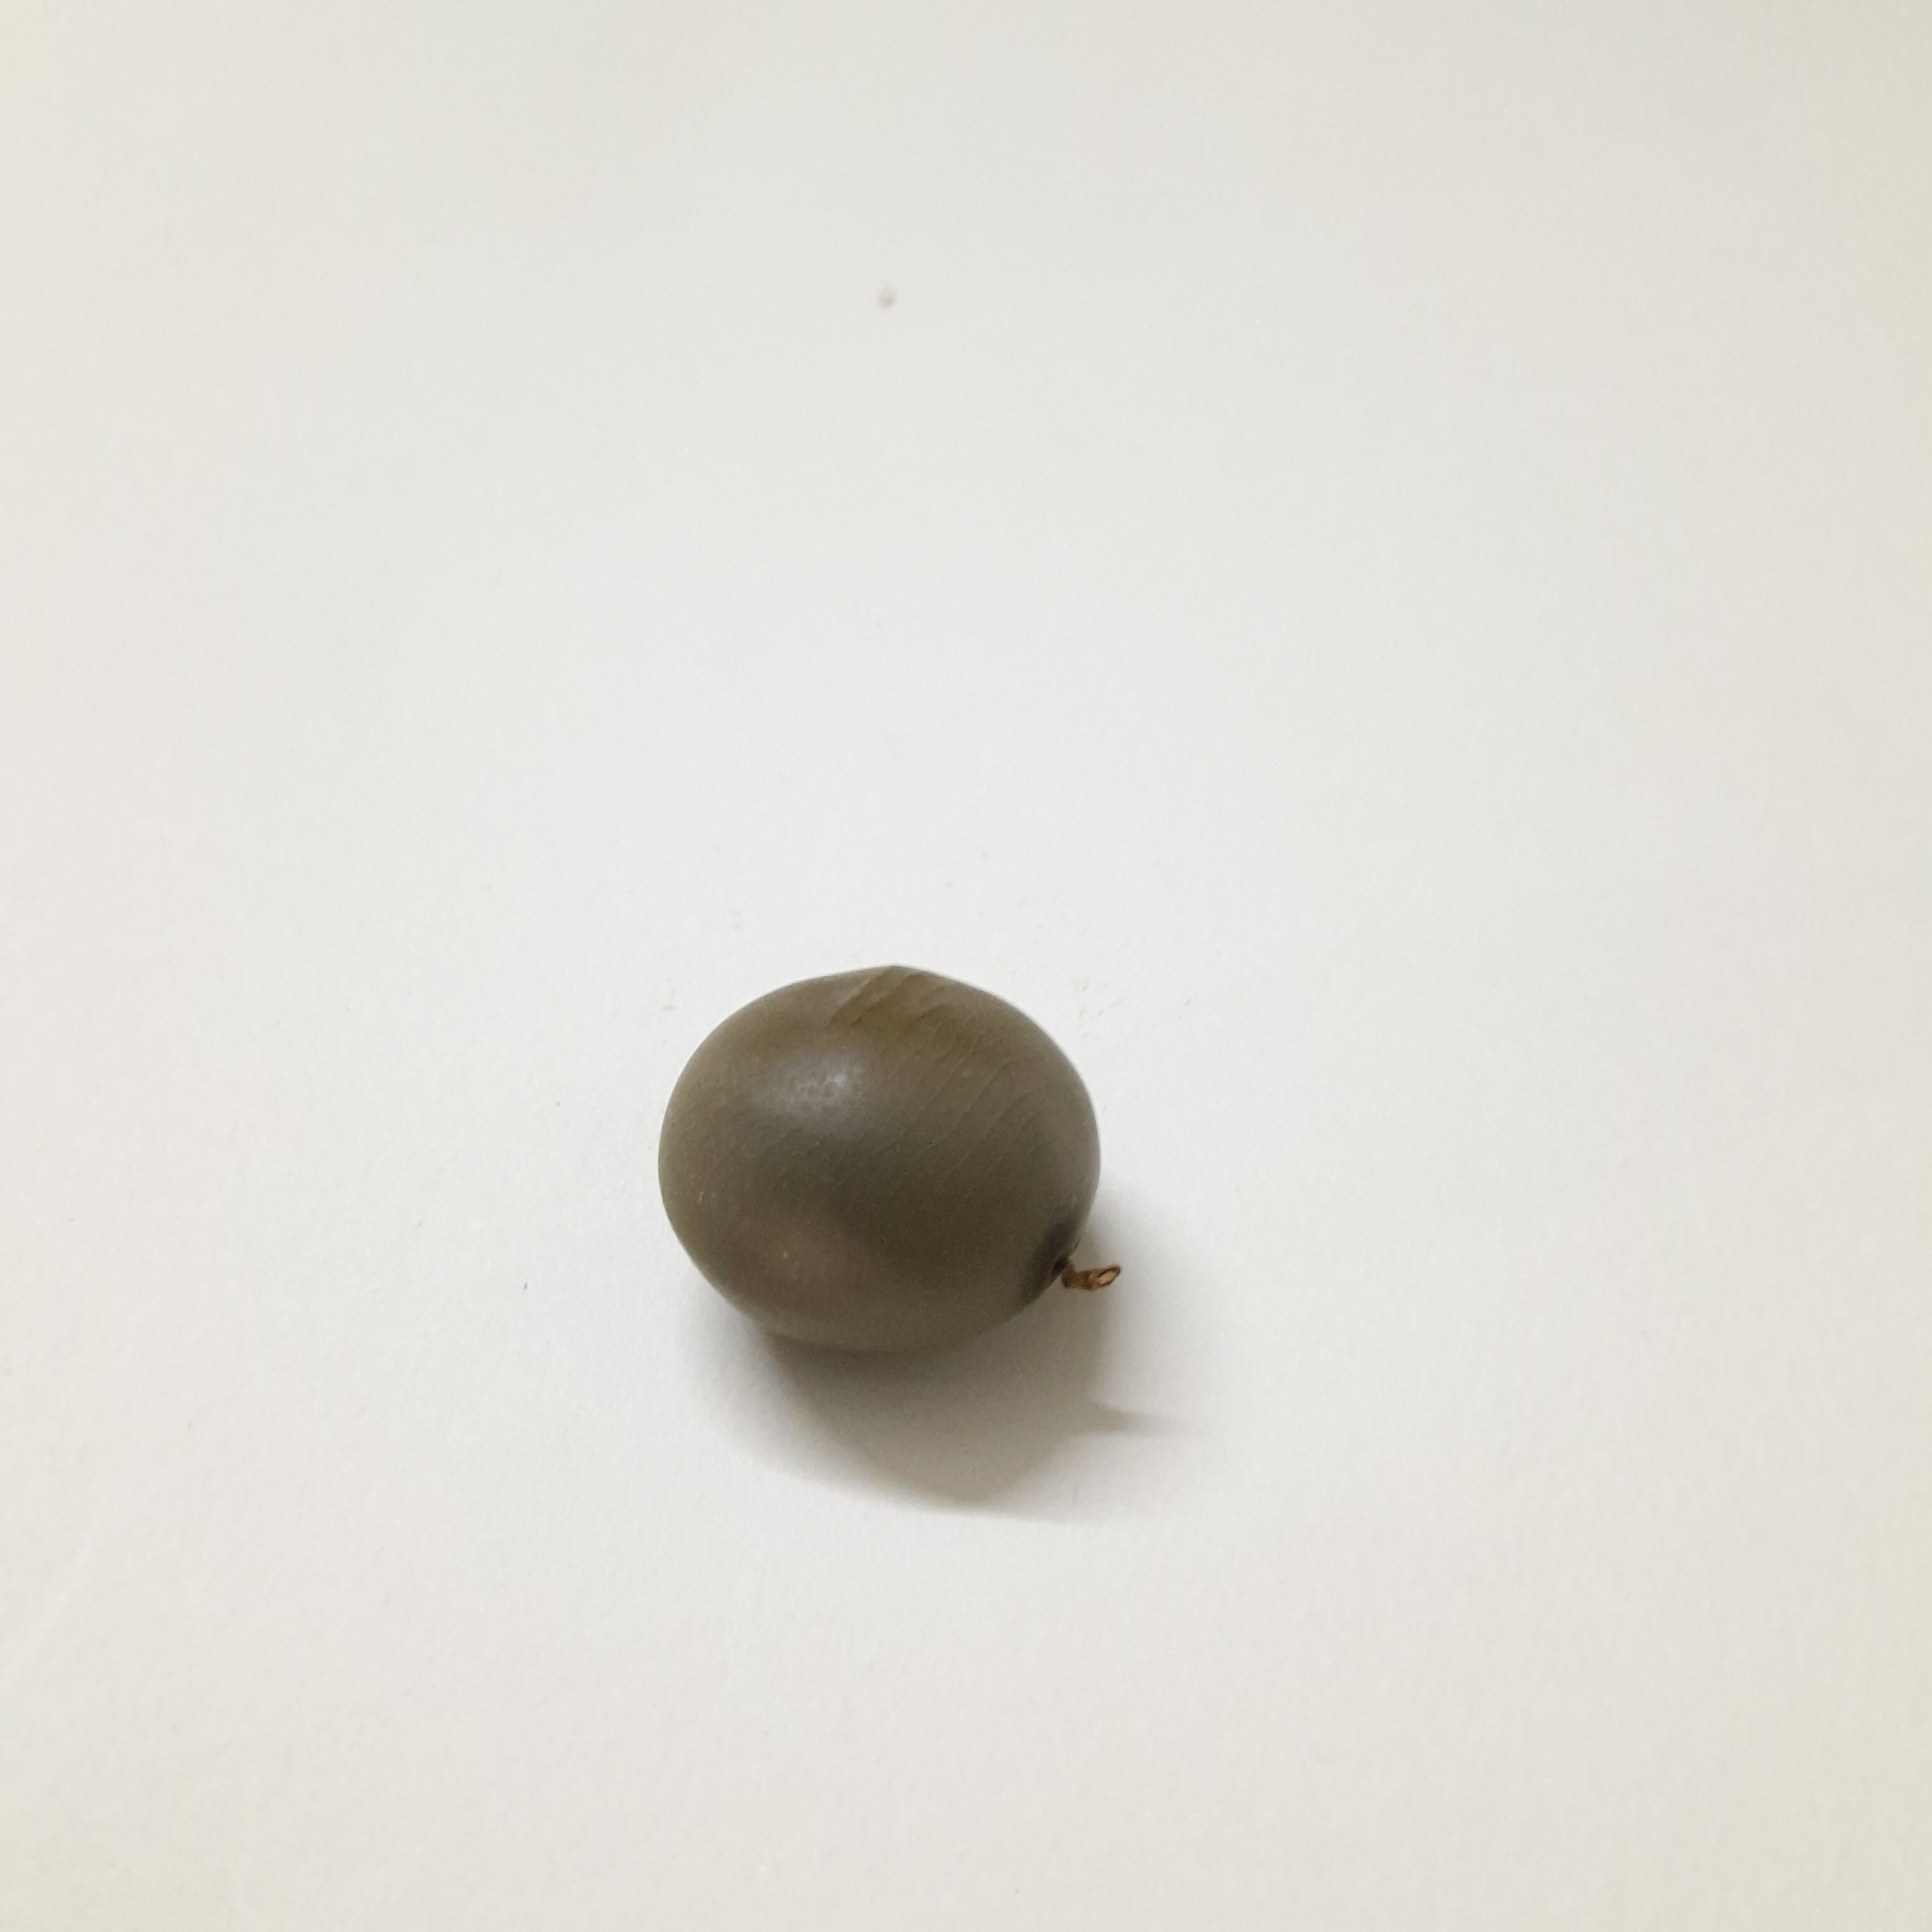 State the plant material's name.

sagargota
